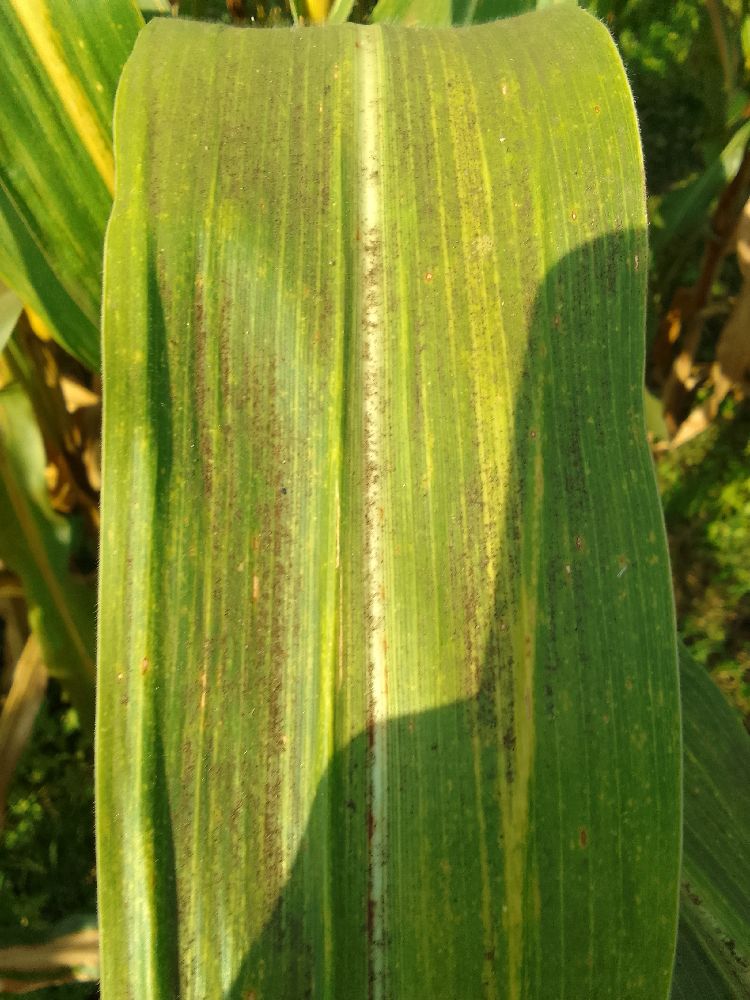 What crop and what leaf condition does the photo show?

maize, maize lethal necrosis
